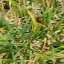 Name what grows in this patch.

grass
